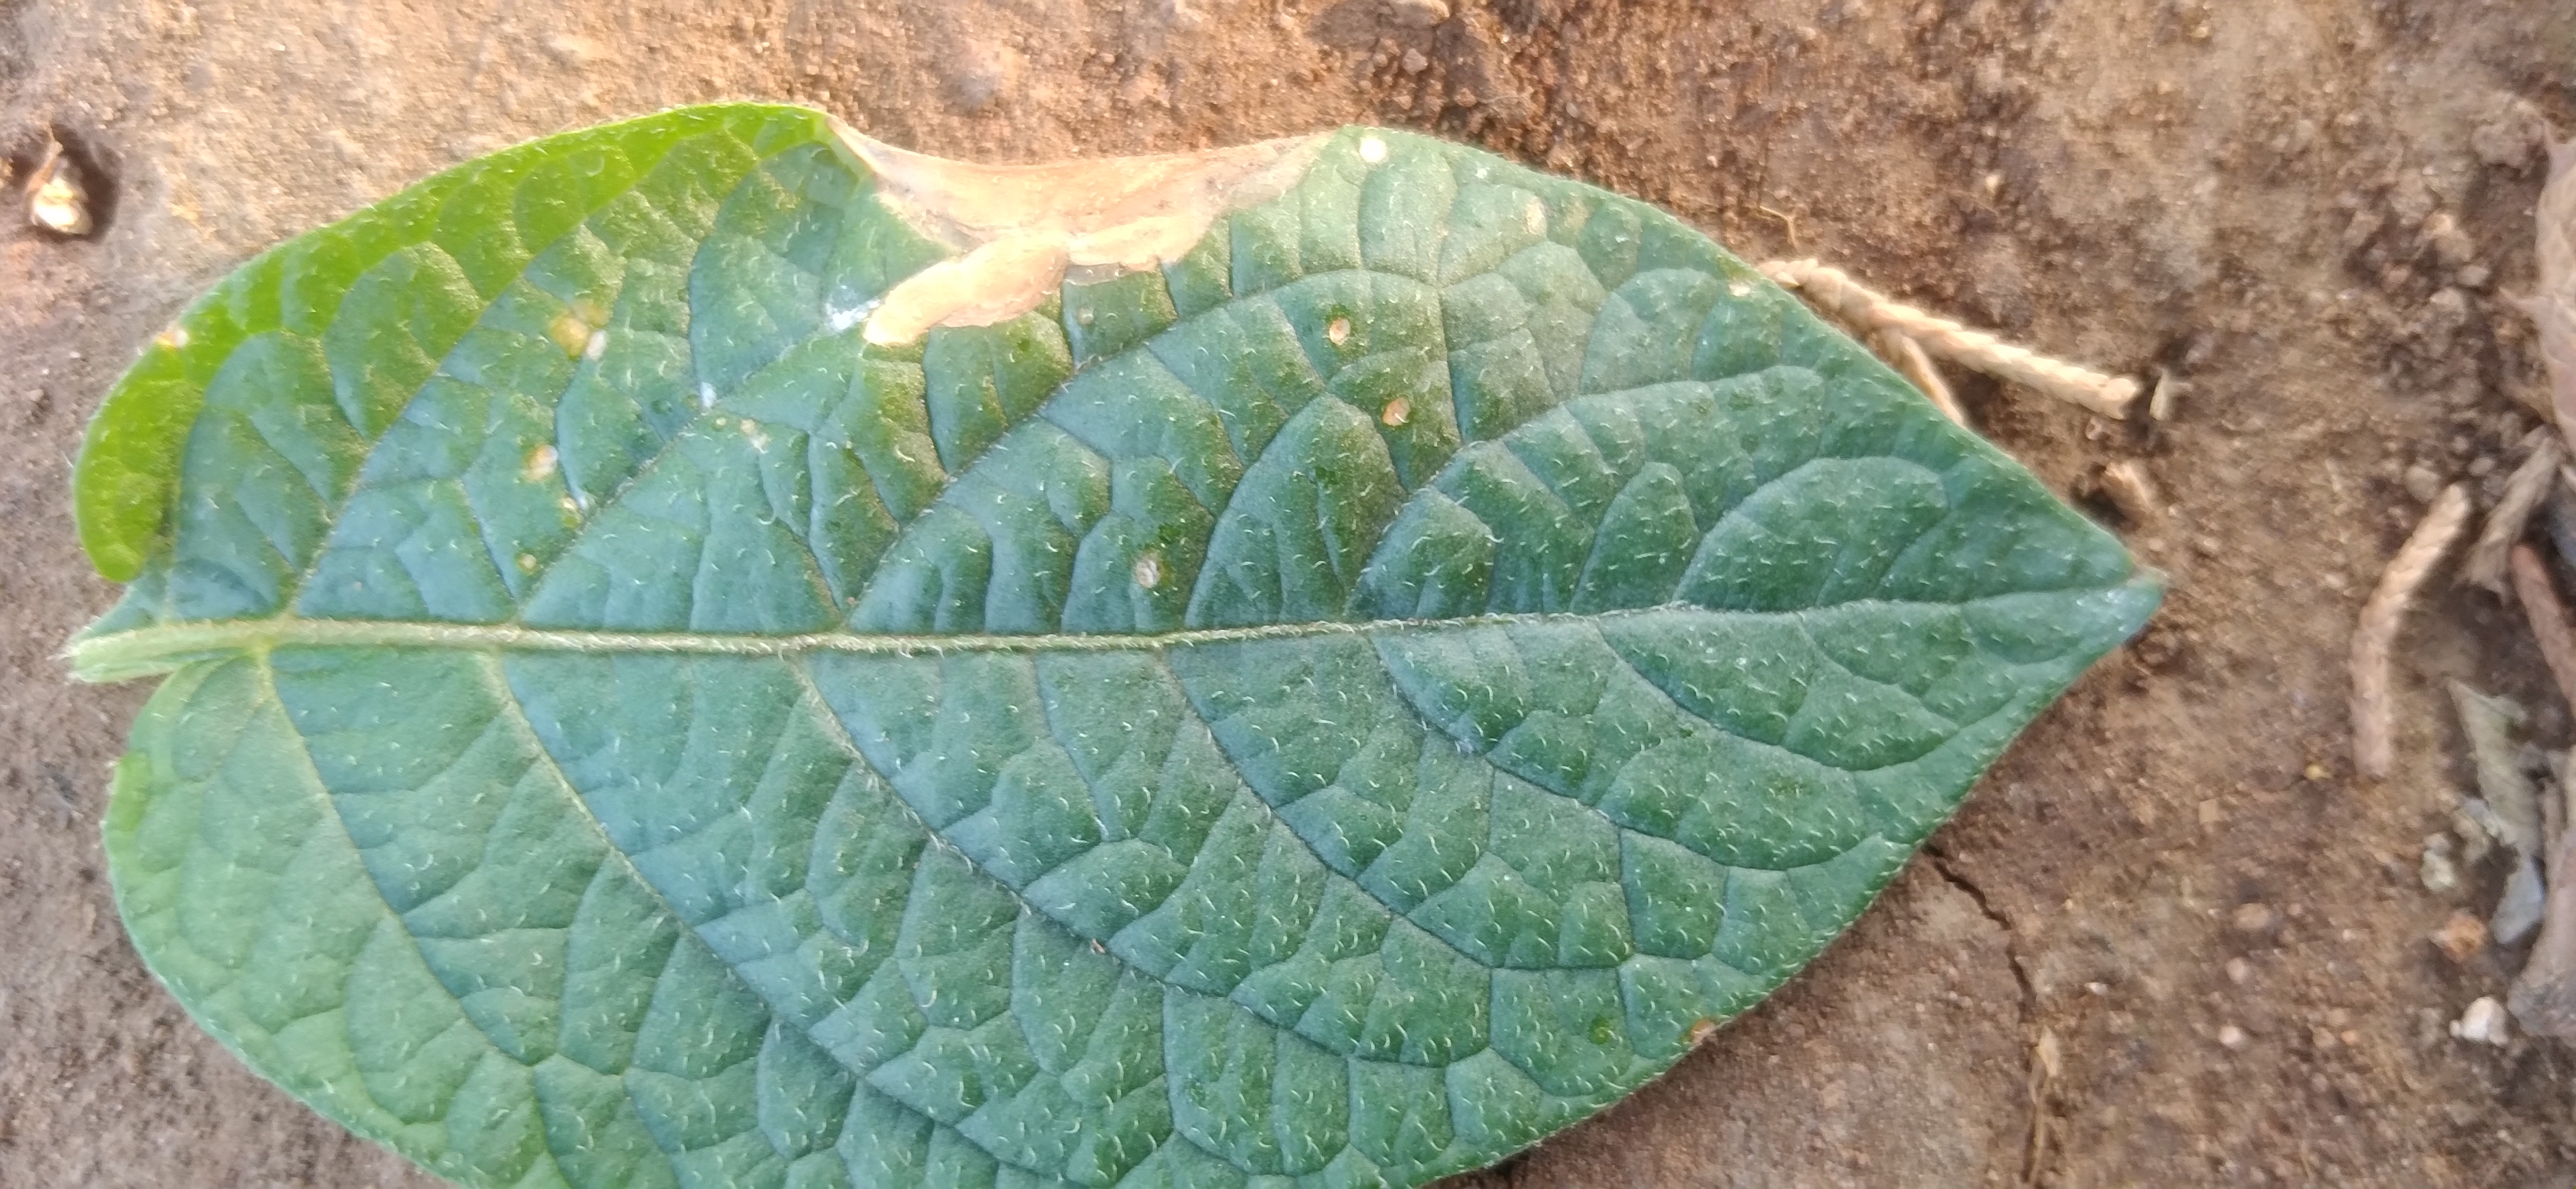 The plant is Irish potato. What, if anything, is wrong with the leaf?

early blight
